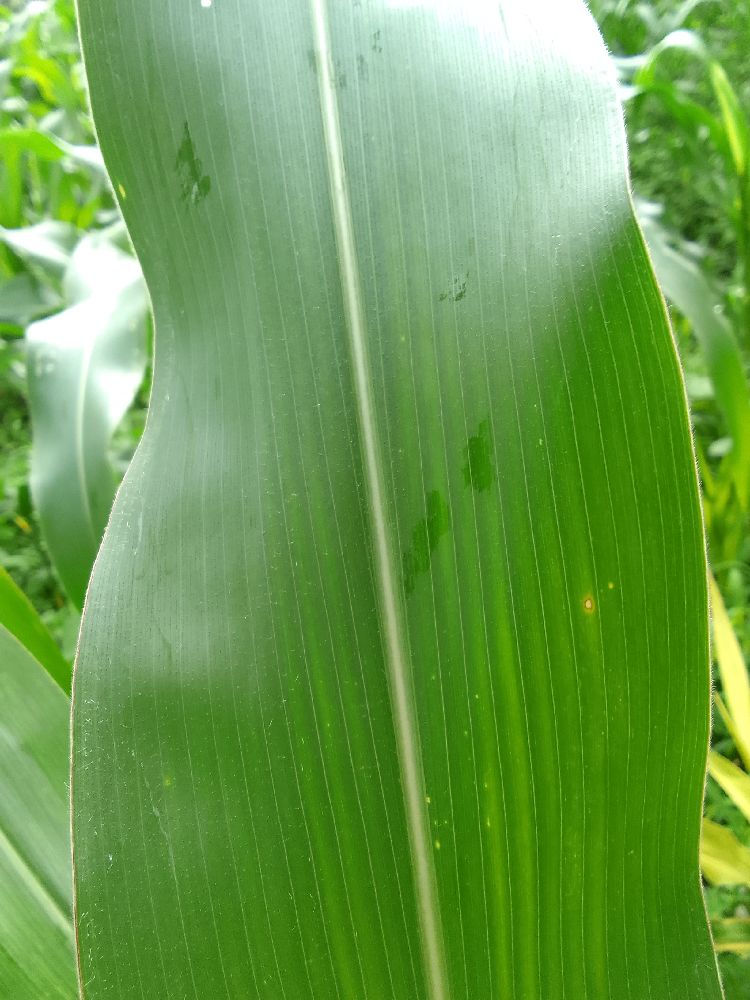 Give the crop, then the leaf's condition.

maize, healthy
